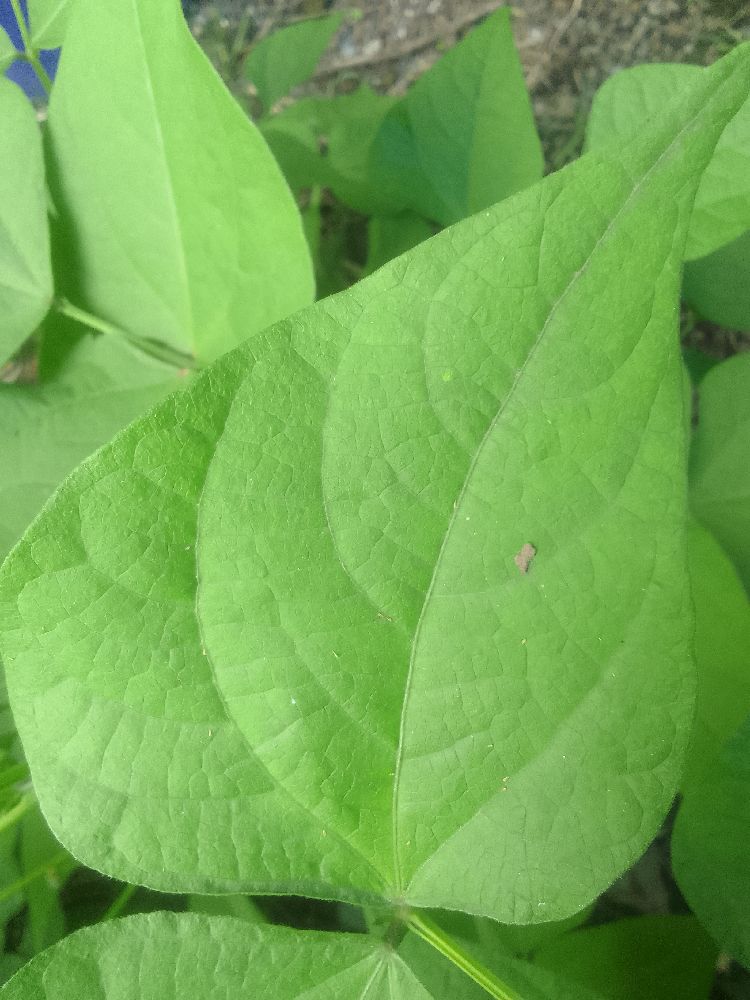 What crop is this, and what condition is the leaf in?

common bean, healthy
